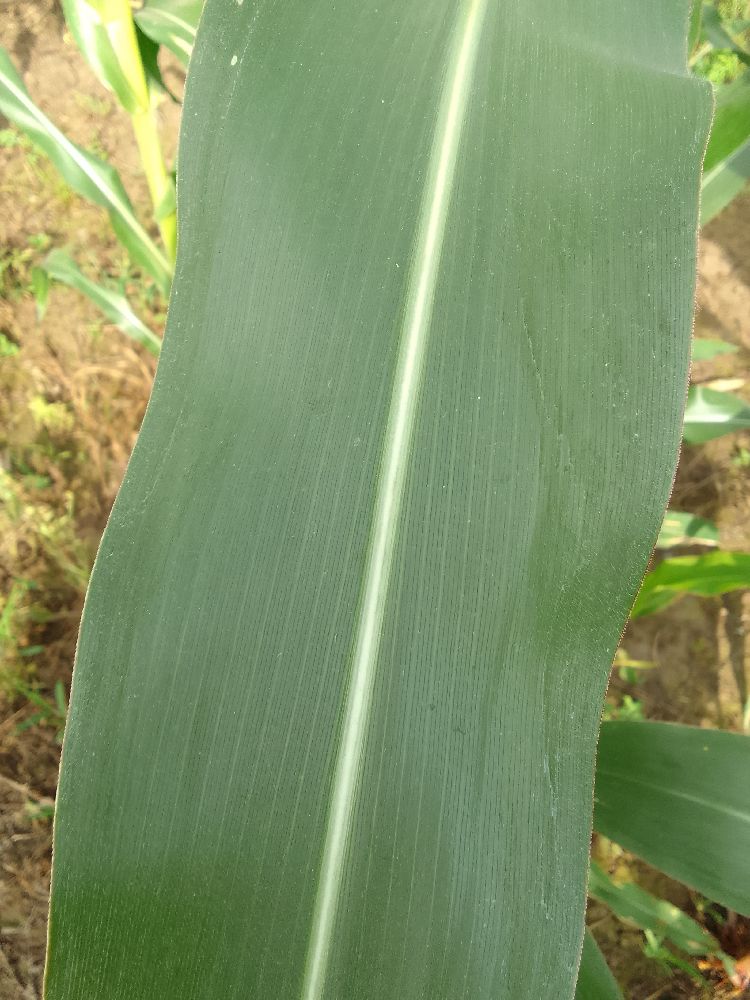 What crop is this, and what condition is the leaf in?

maize, healthy
